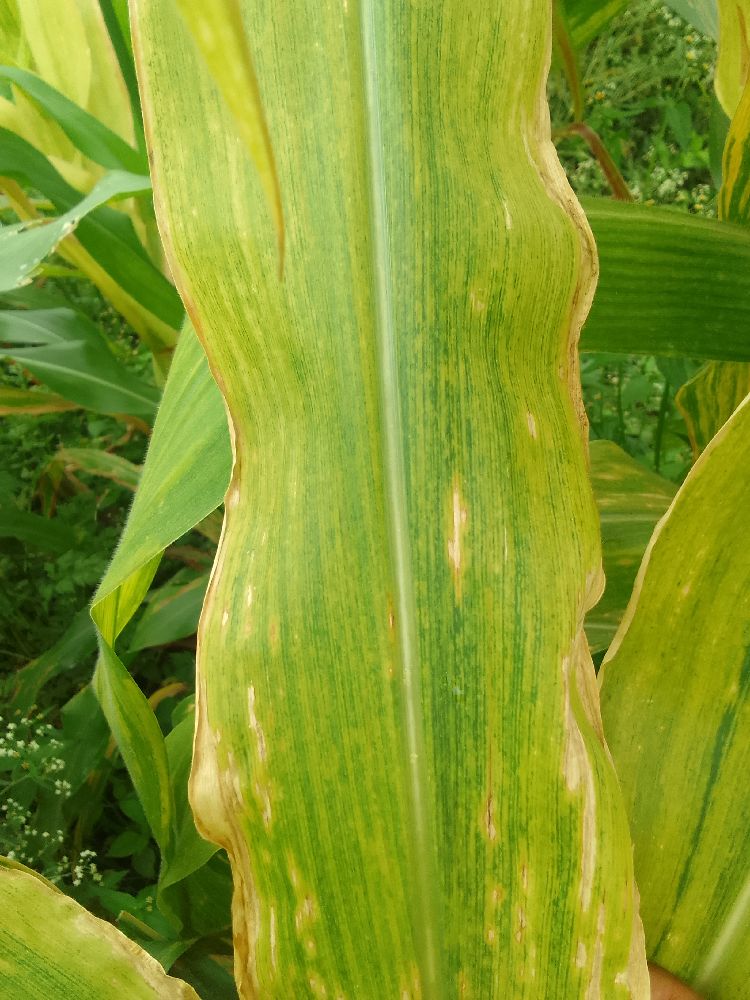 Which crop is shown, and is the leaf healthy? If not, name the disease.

maize, maize lethal necrosis
